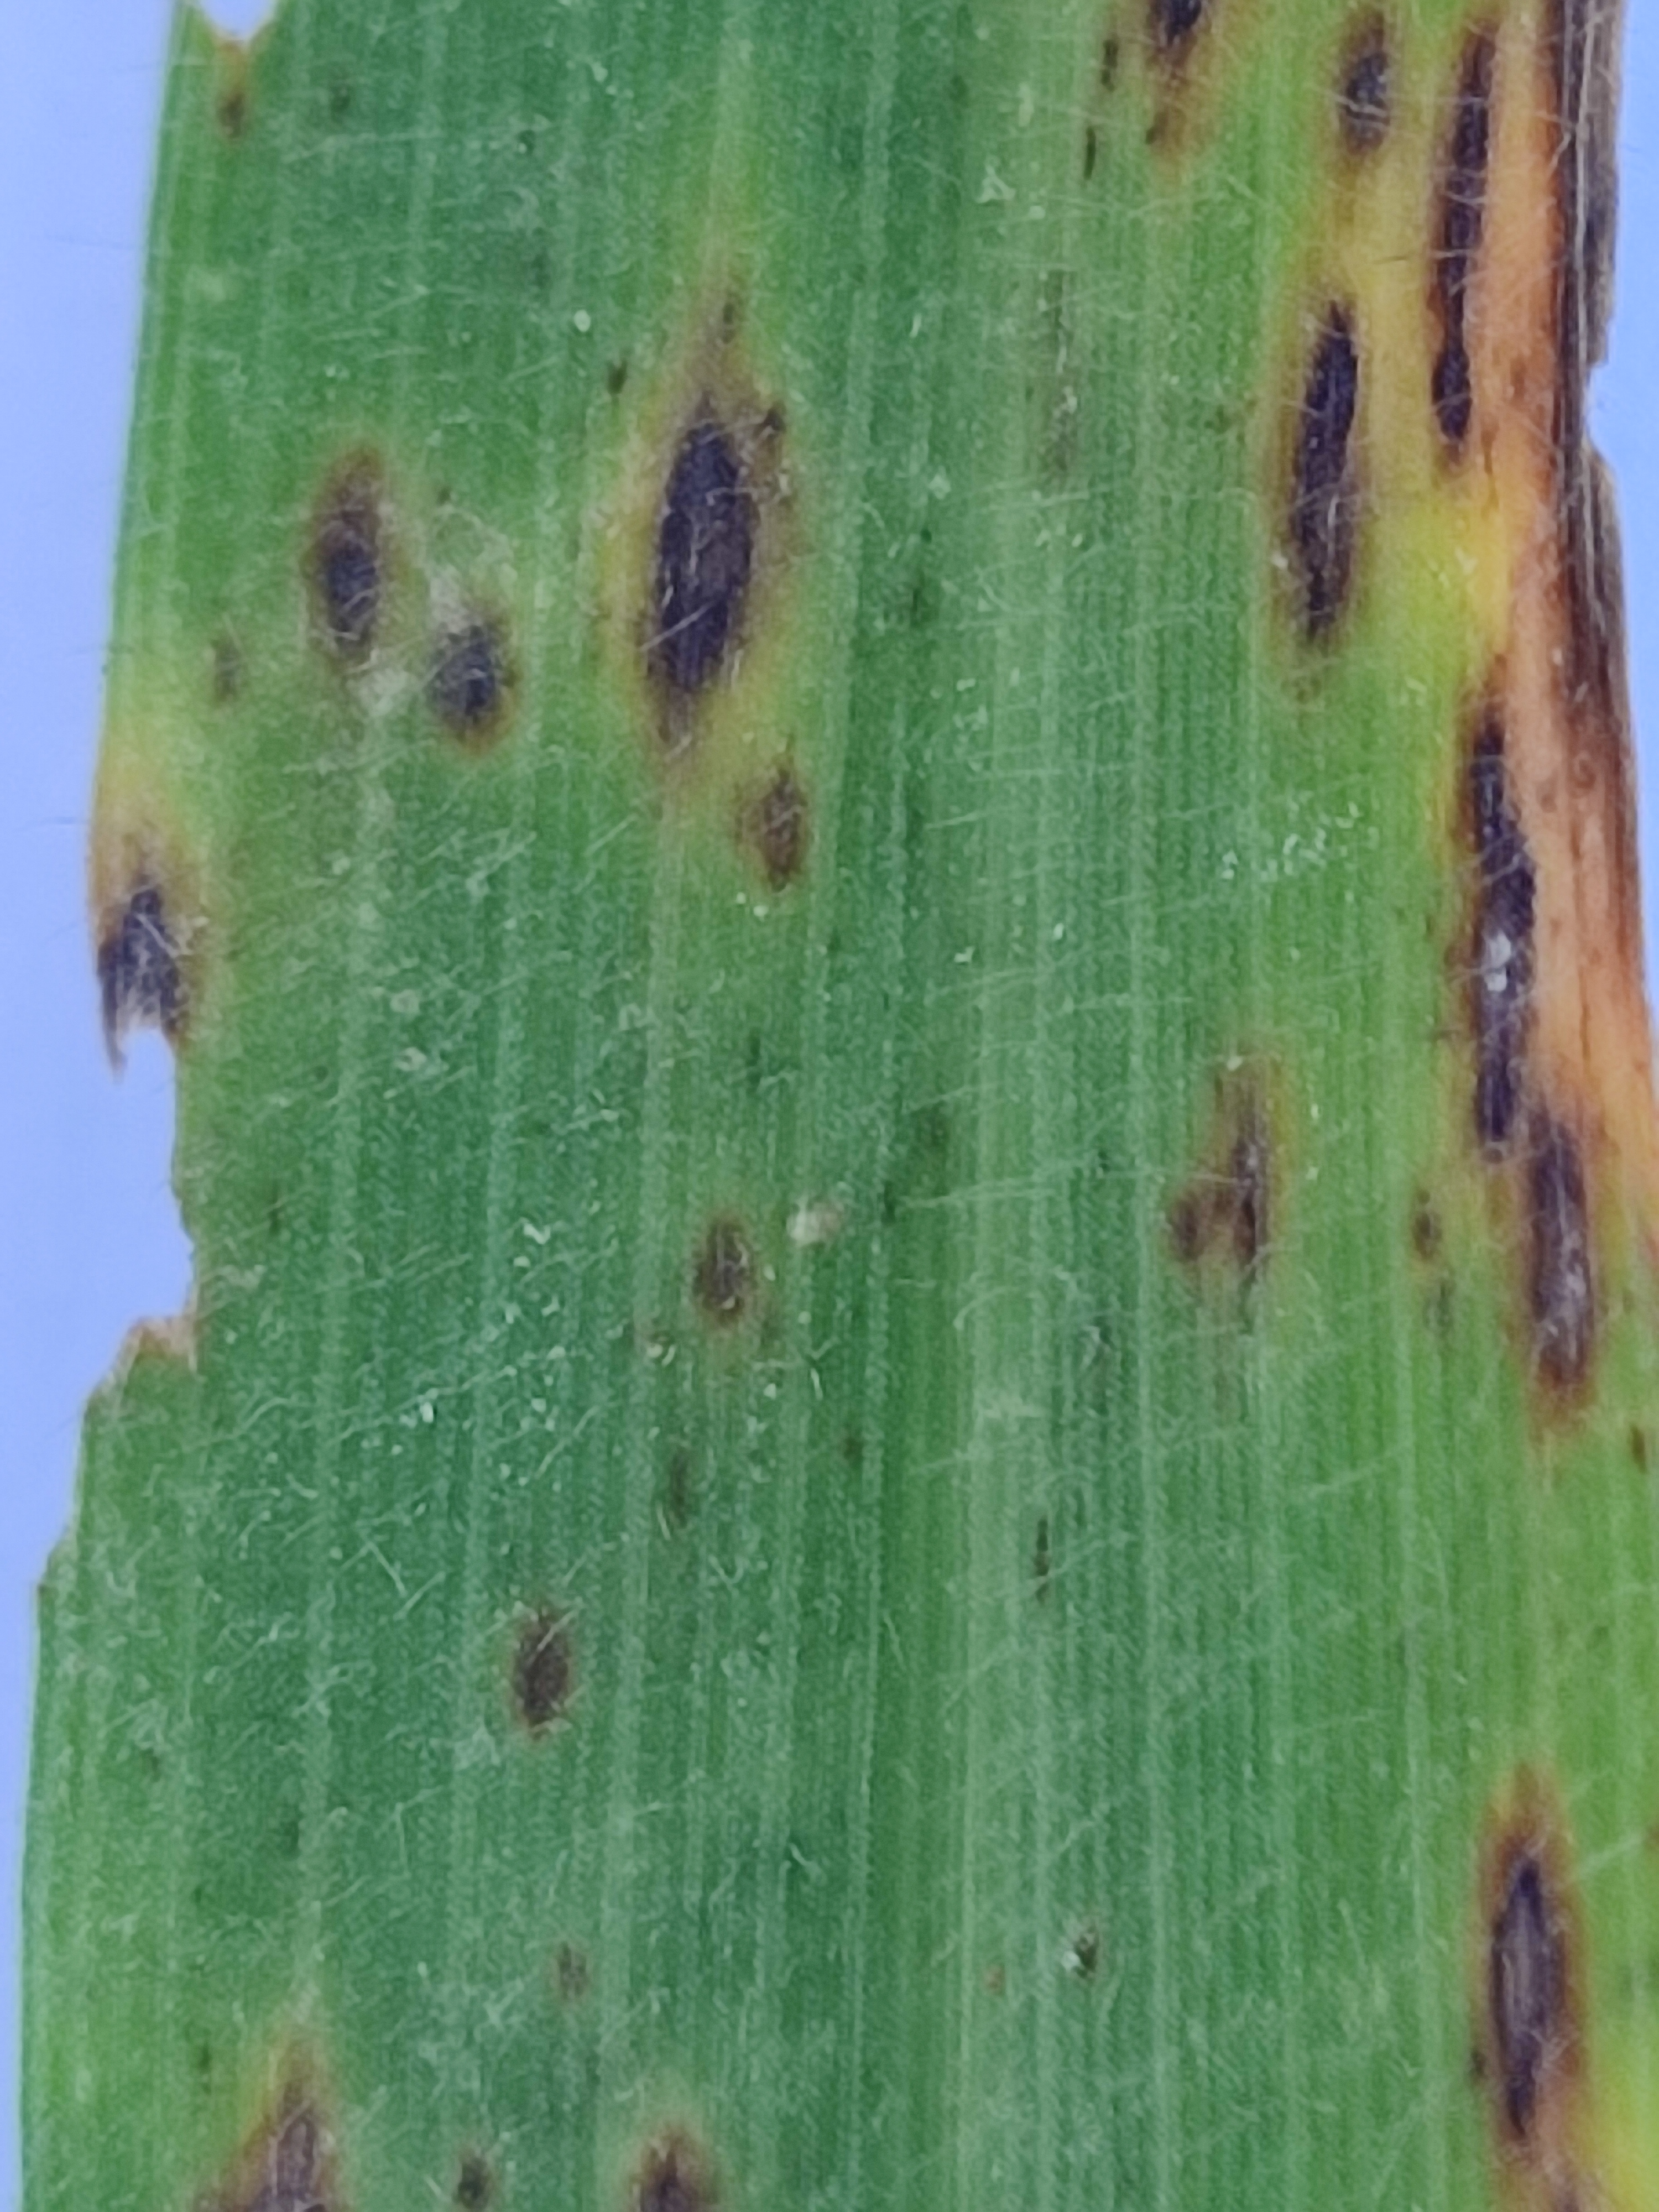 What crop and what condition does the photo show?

pearl millet, exserohilum rostratum
